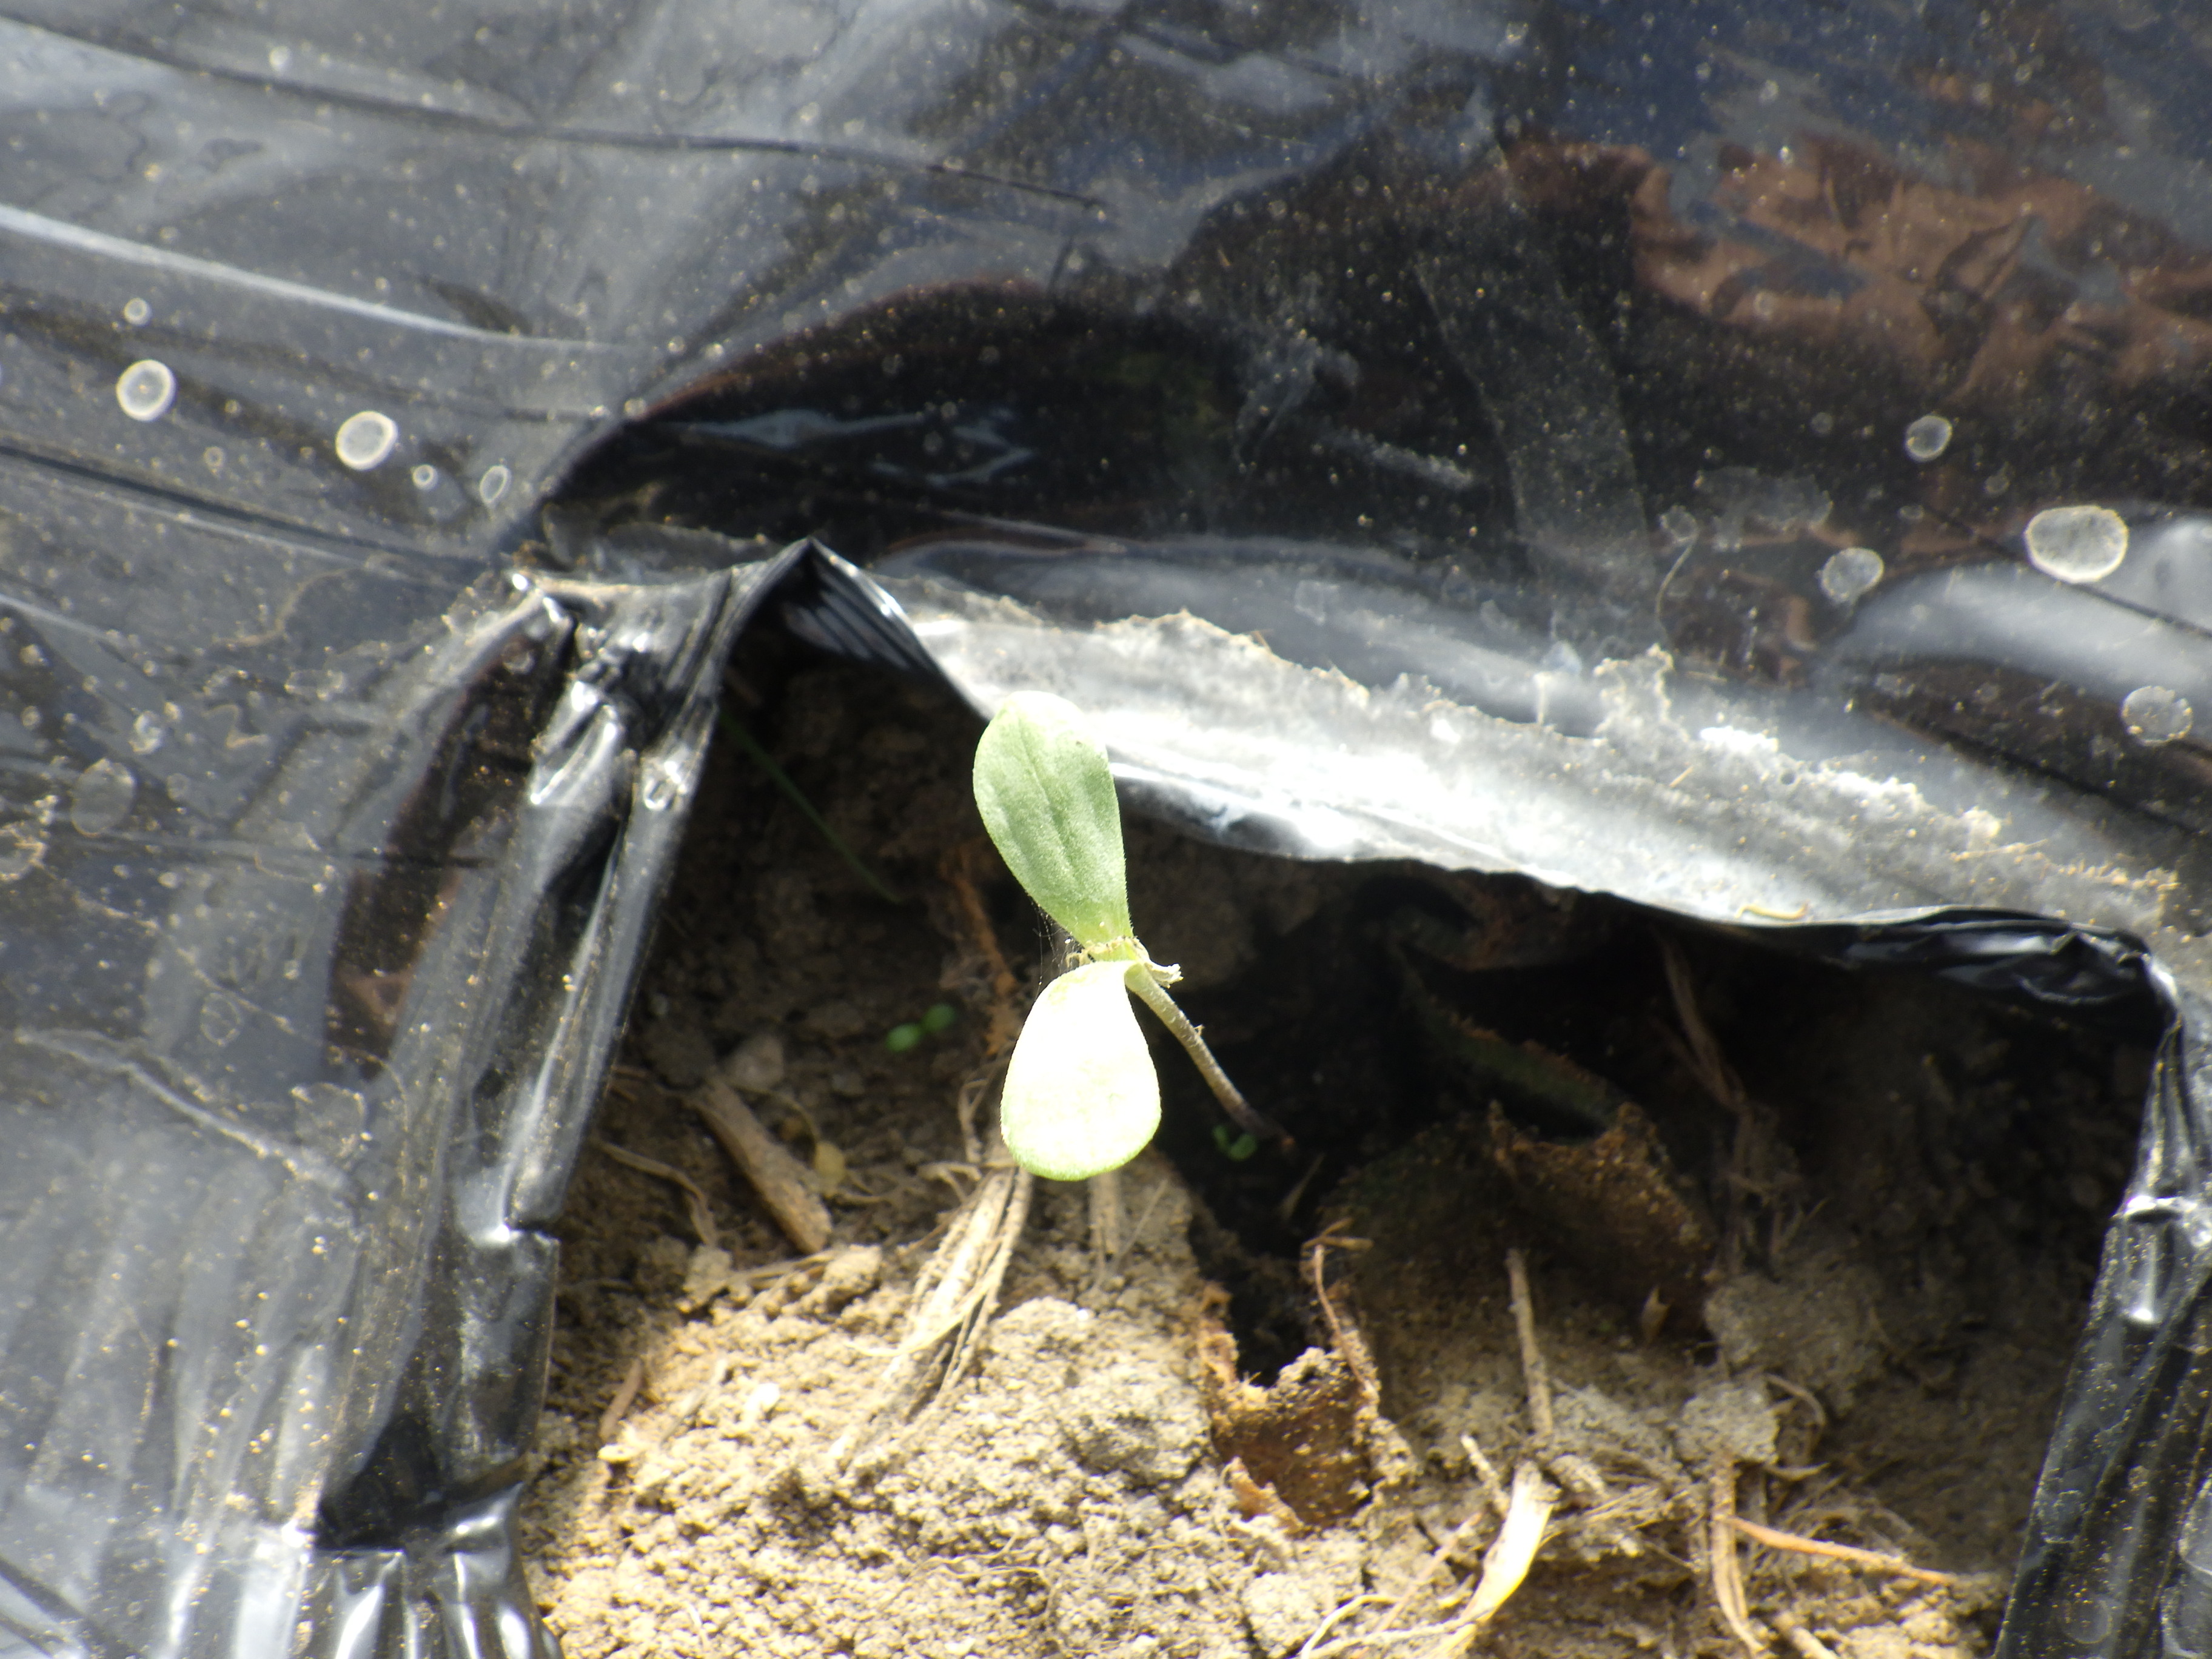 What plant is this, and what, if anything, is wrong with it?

hemp, healthy
